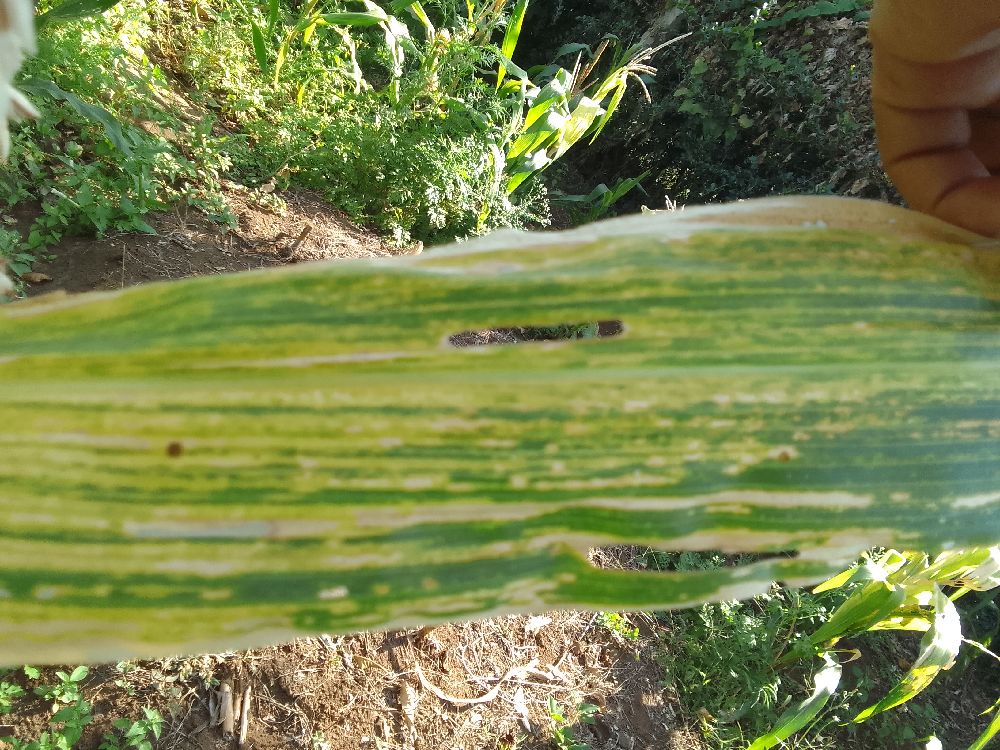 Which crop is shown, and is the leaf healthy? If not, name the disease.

maize, maize lethal necrosis
